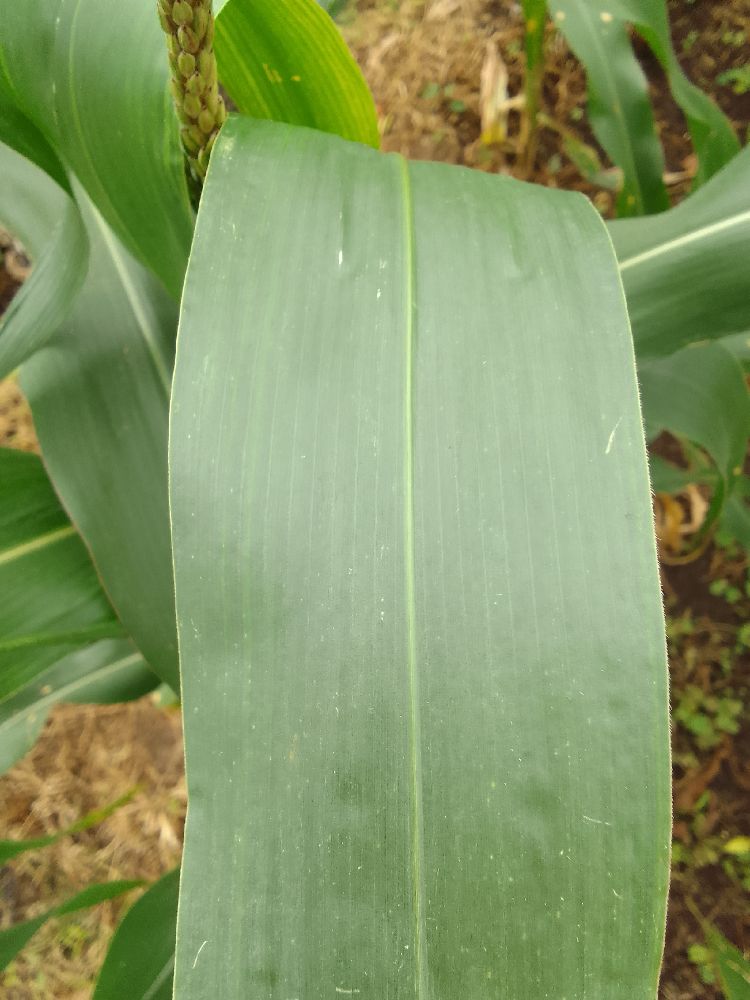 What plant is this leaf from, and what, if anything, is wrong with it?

maize, healthy
